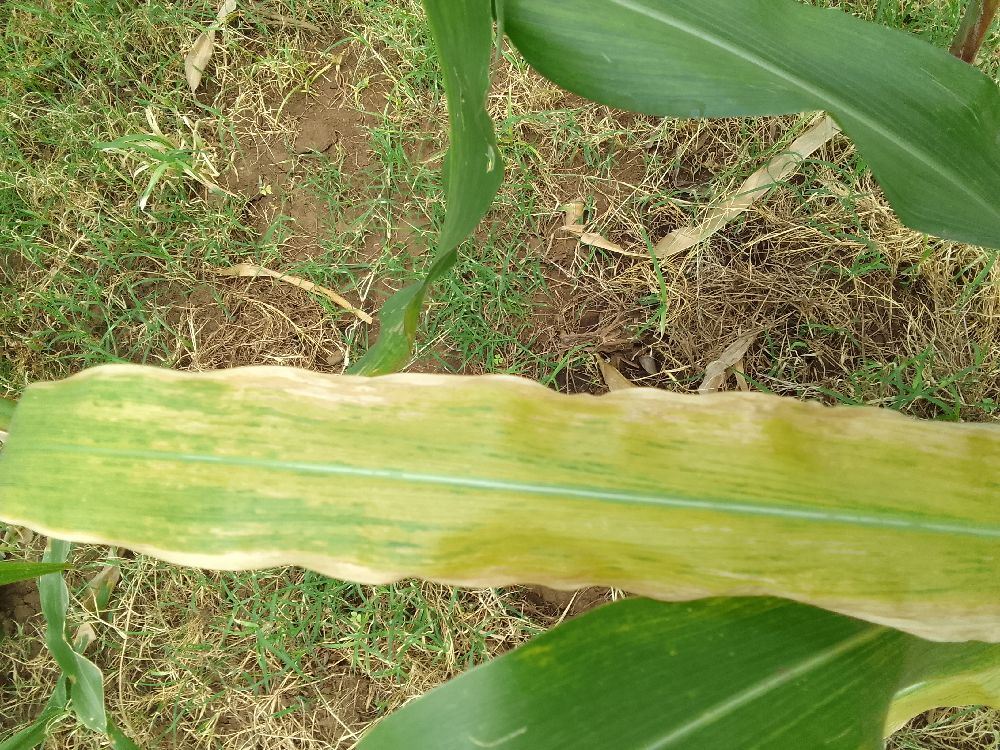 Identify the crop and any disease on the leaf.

maize, maize lethal necrosis
